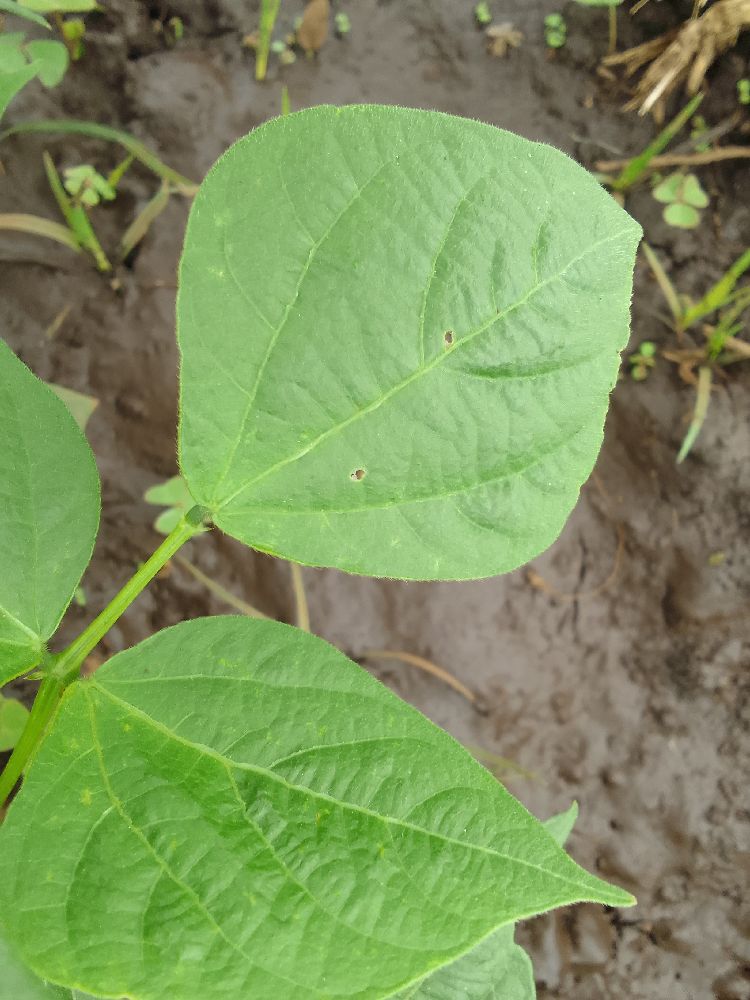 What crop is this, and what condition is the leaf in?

common bean, healthy
